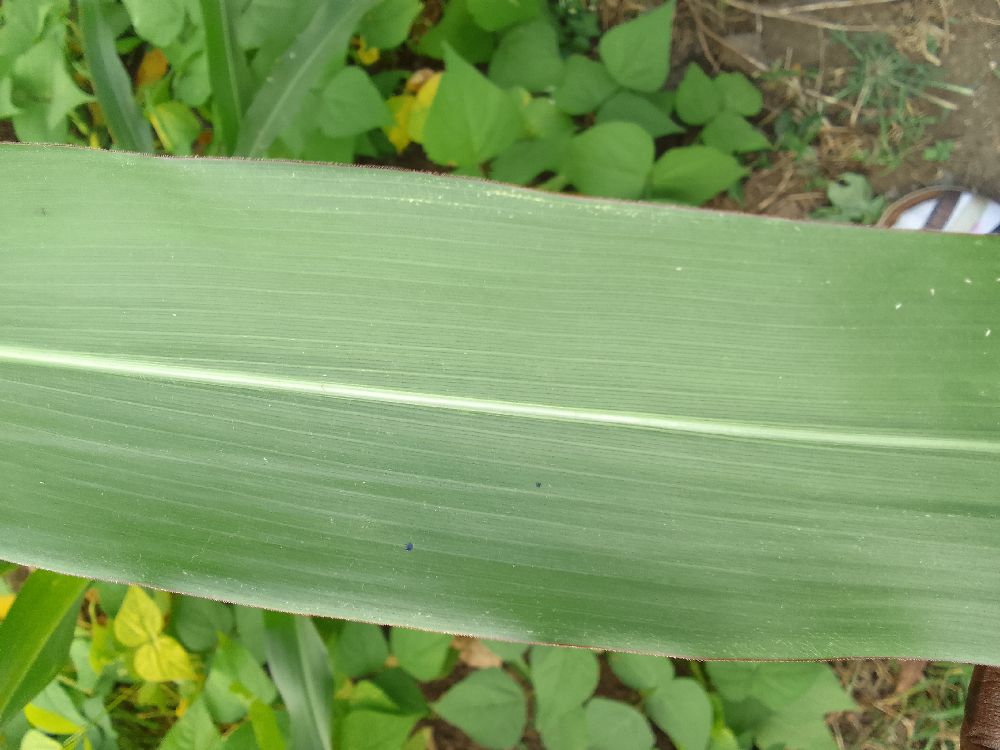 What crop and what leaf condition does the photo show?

maize, healthy
